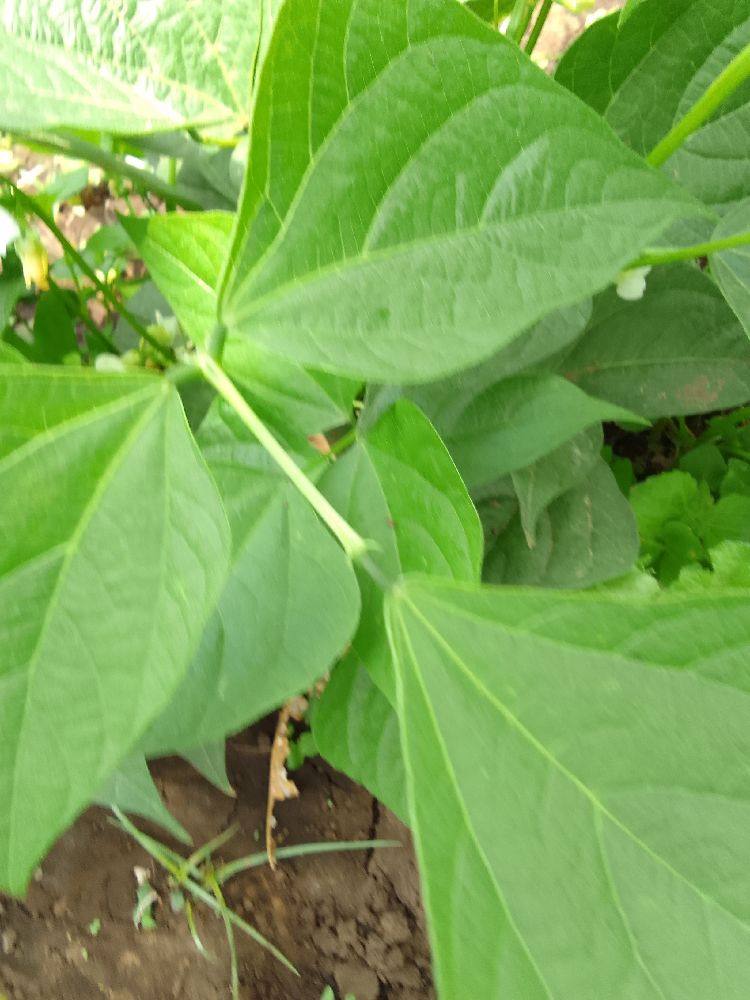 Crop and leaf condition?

common bean, healthy
